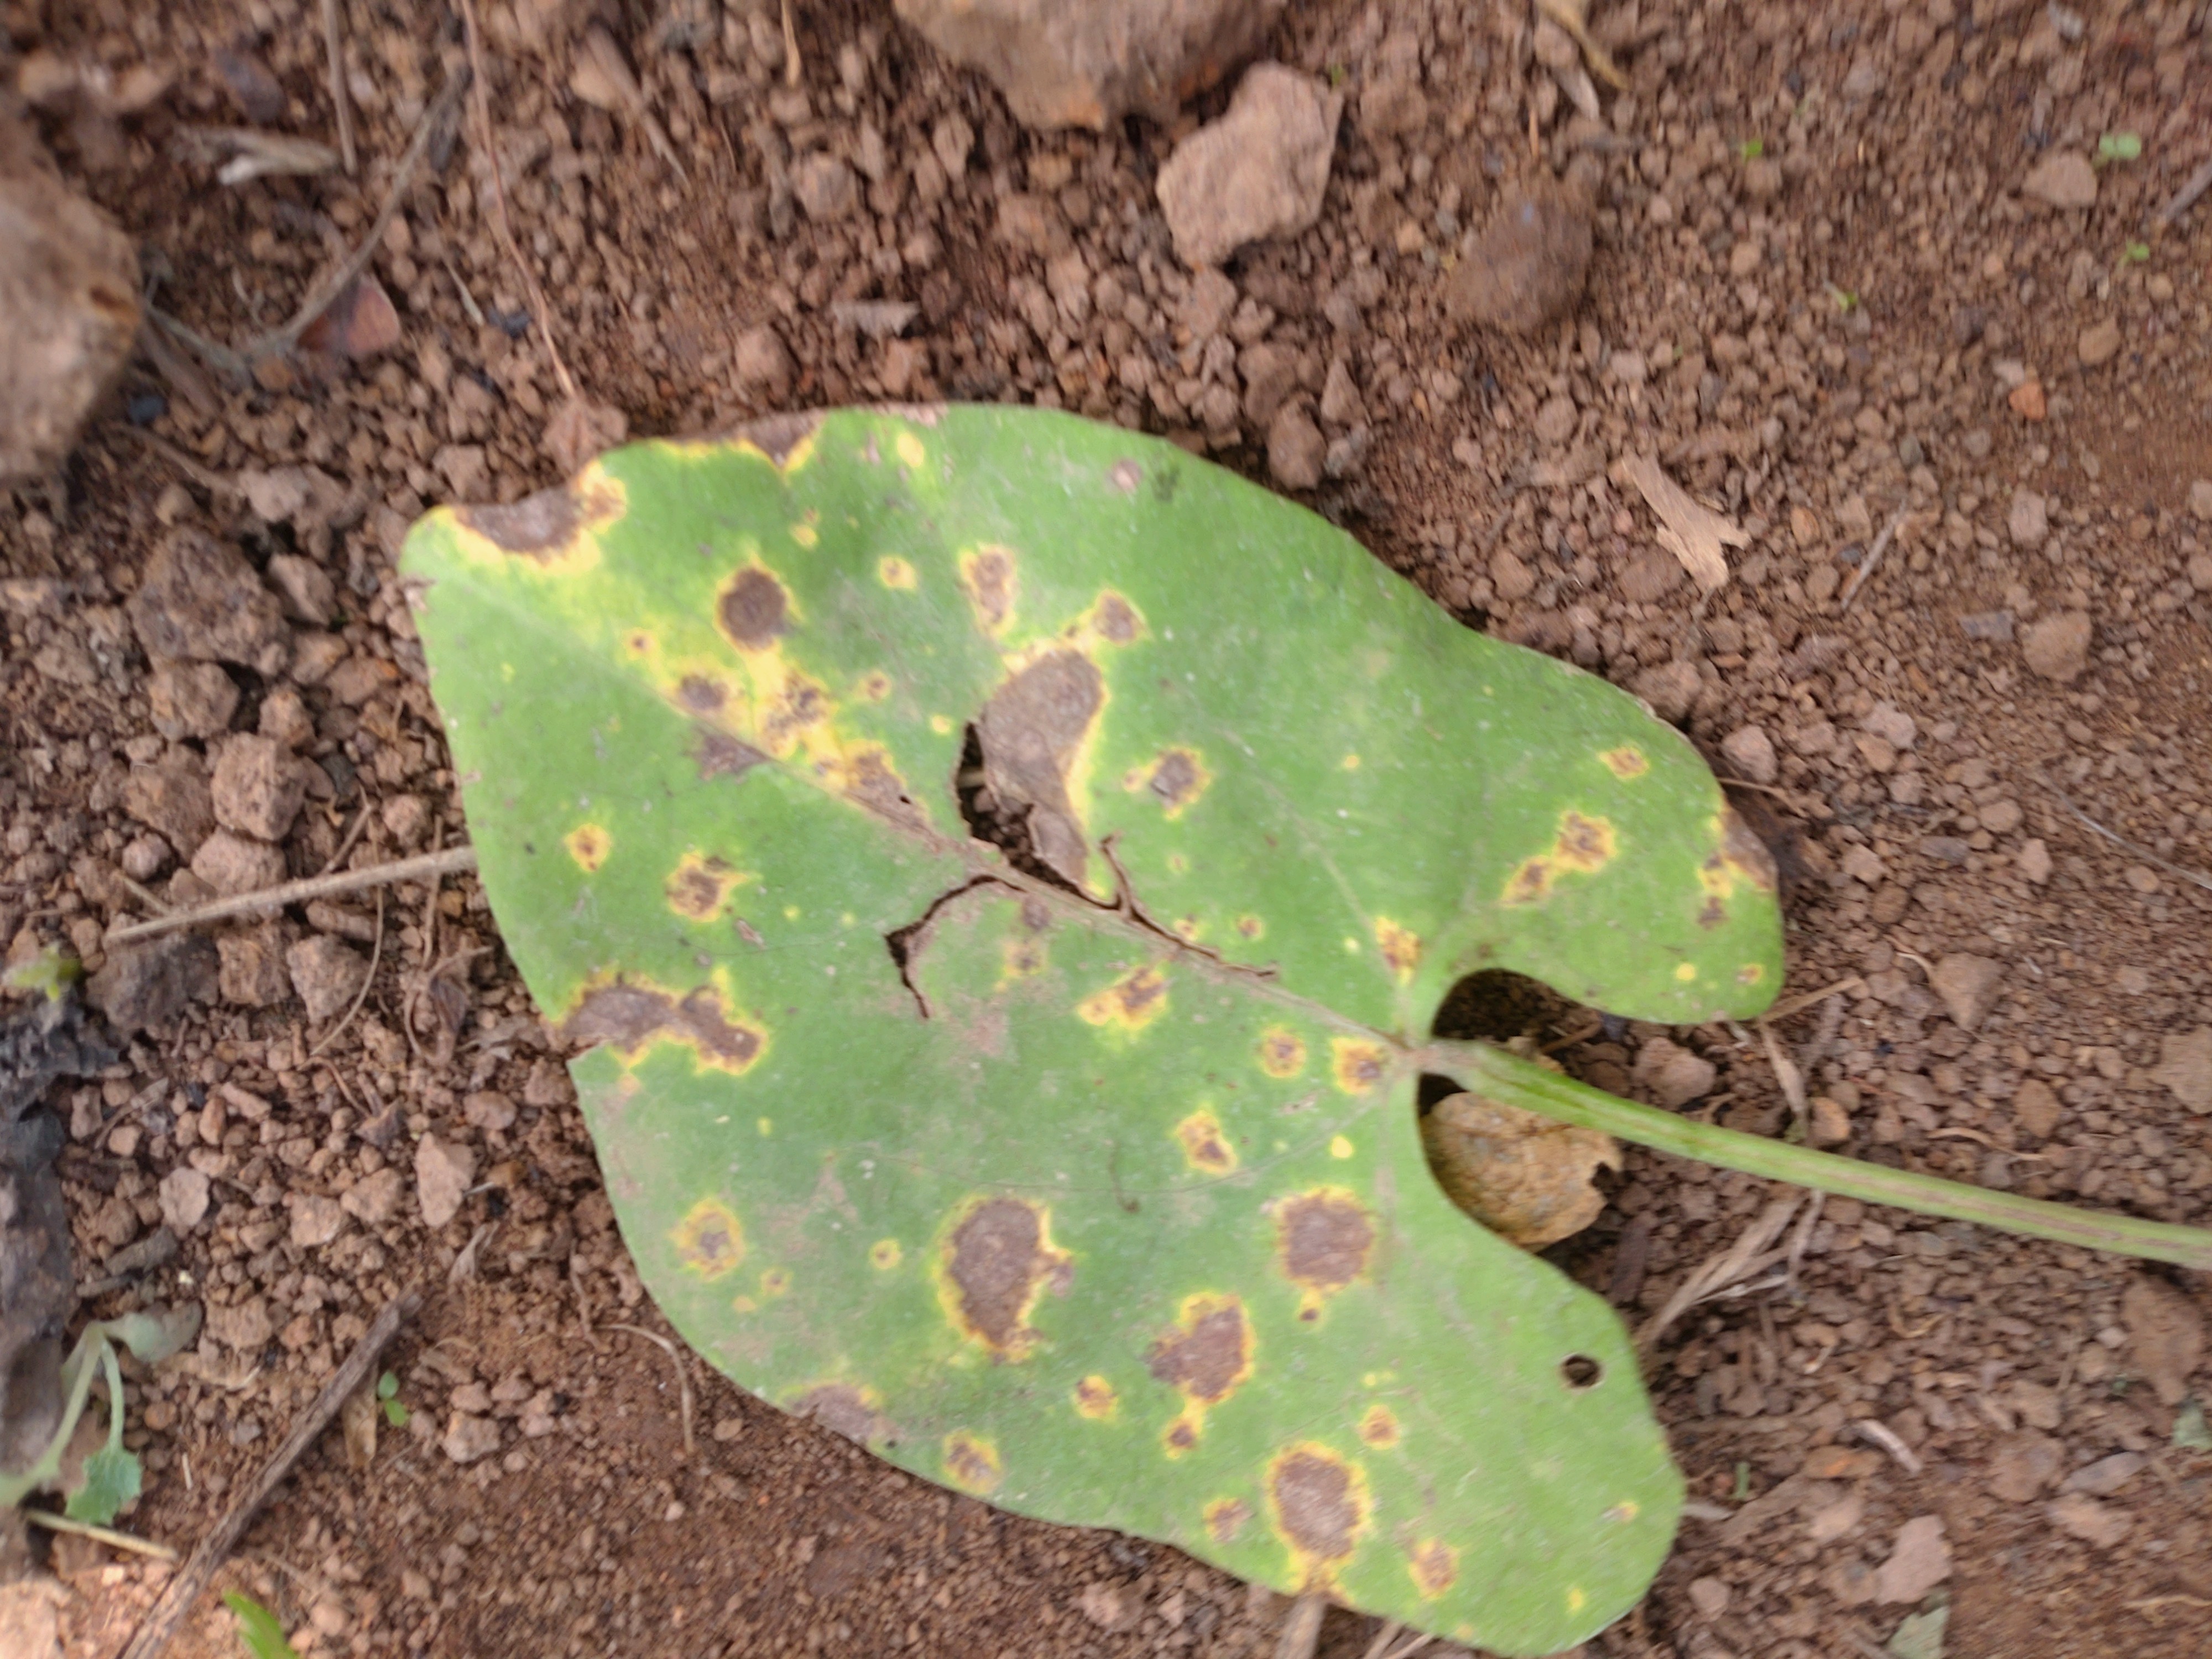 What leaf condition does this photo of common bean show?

rust
